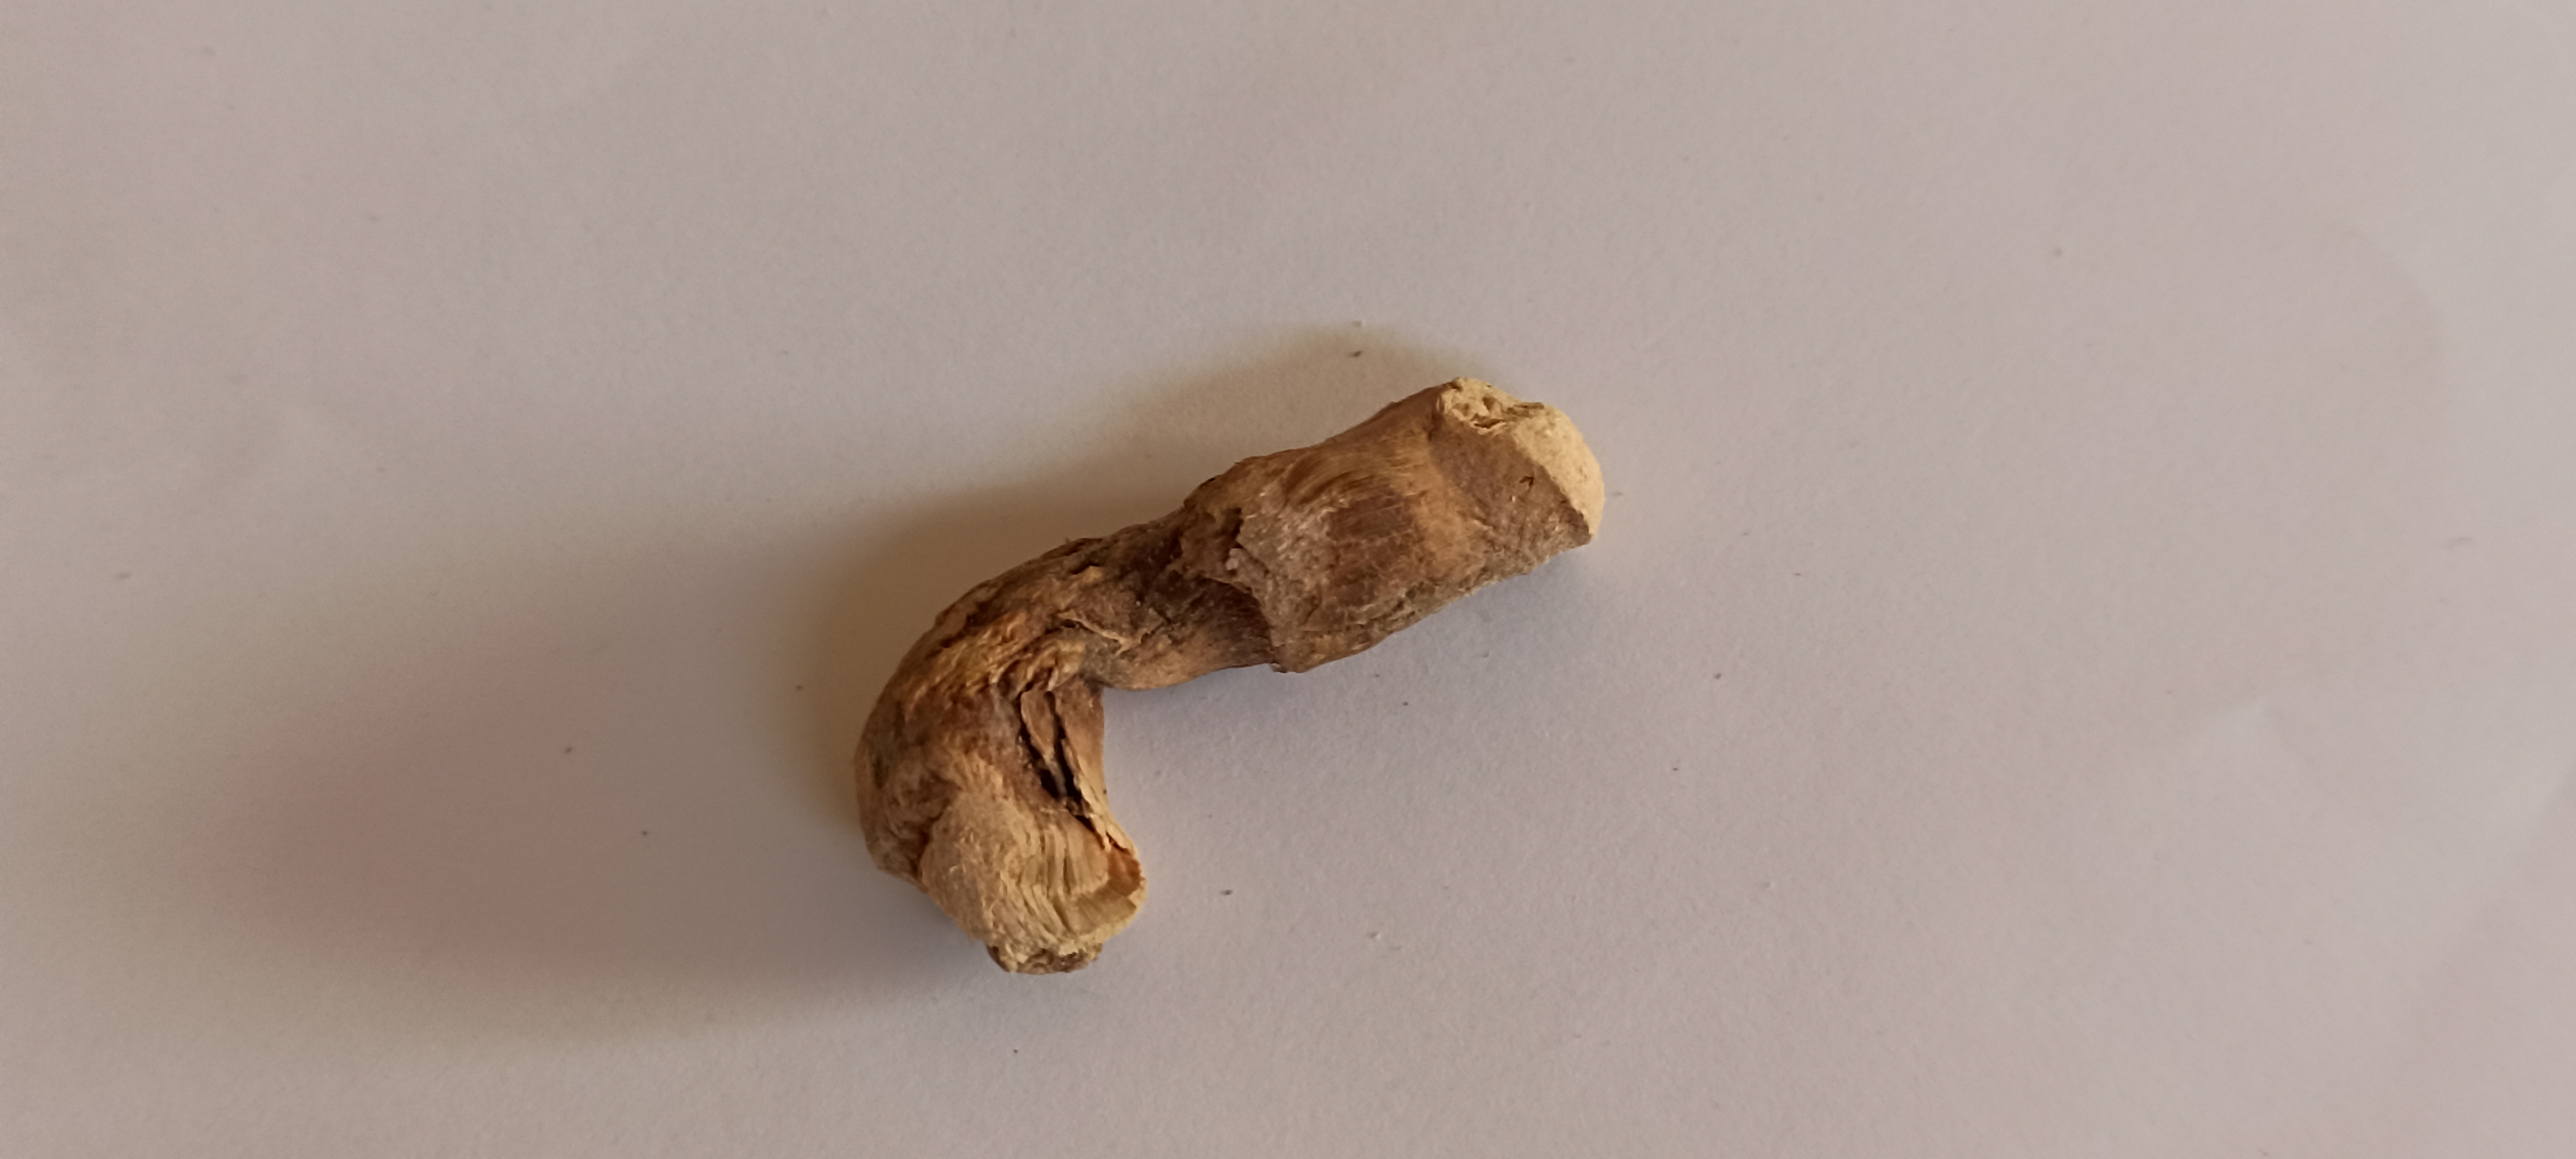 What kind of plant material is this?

vekhand
